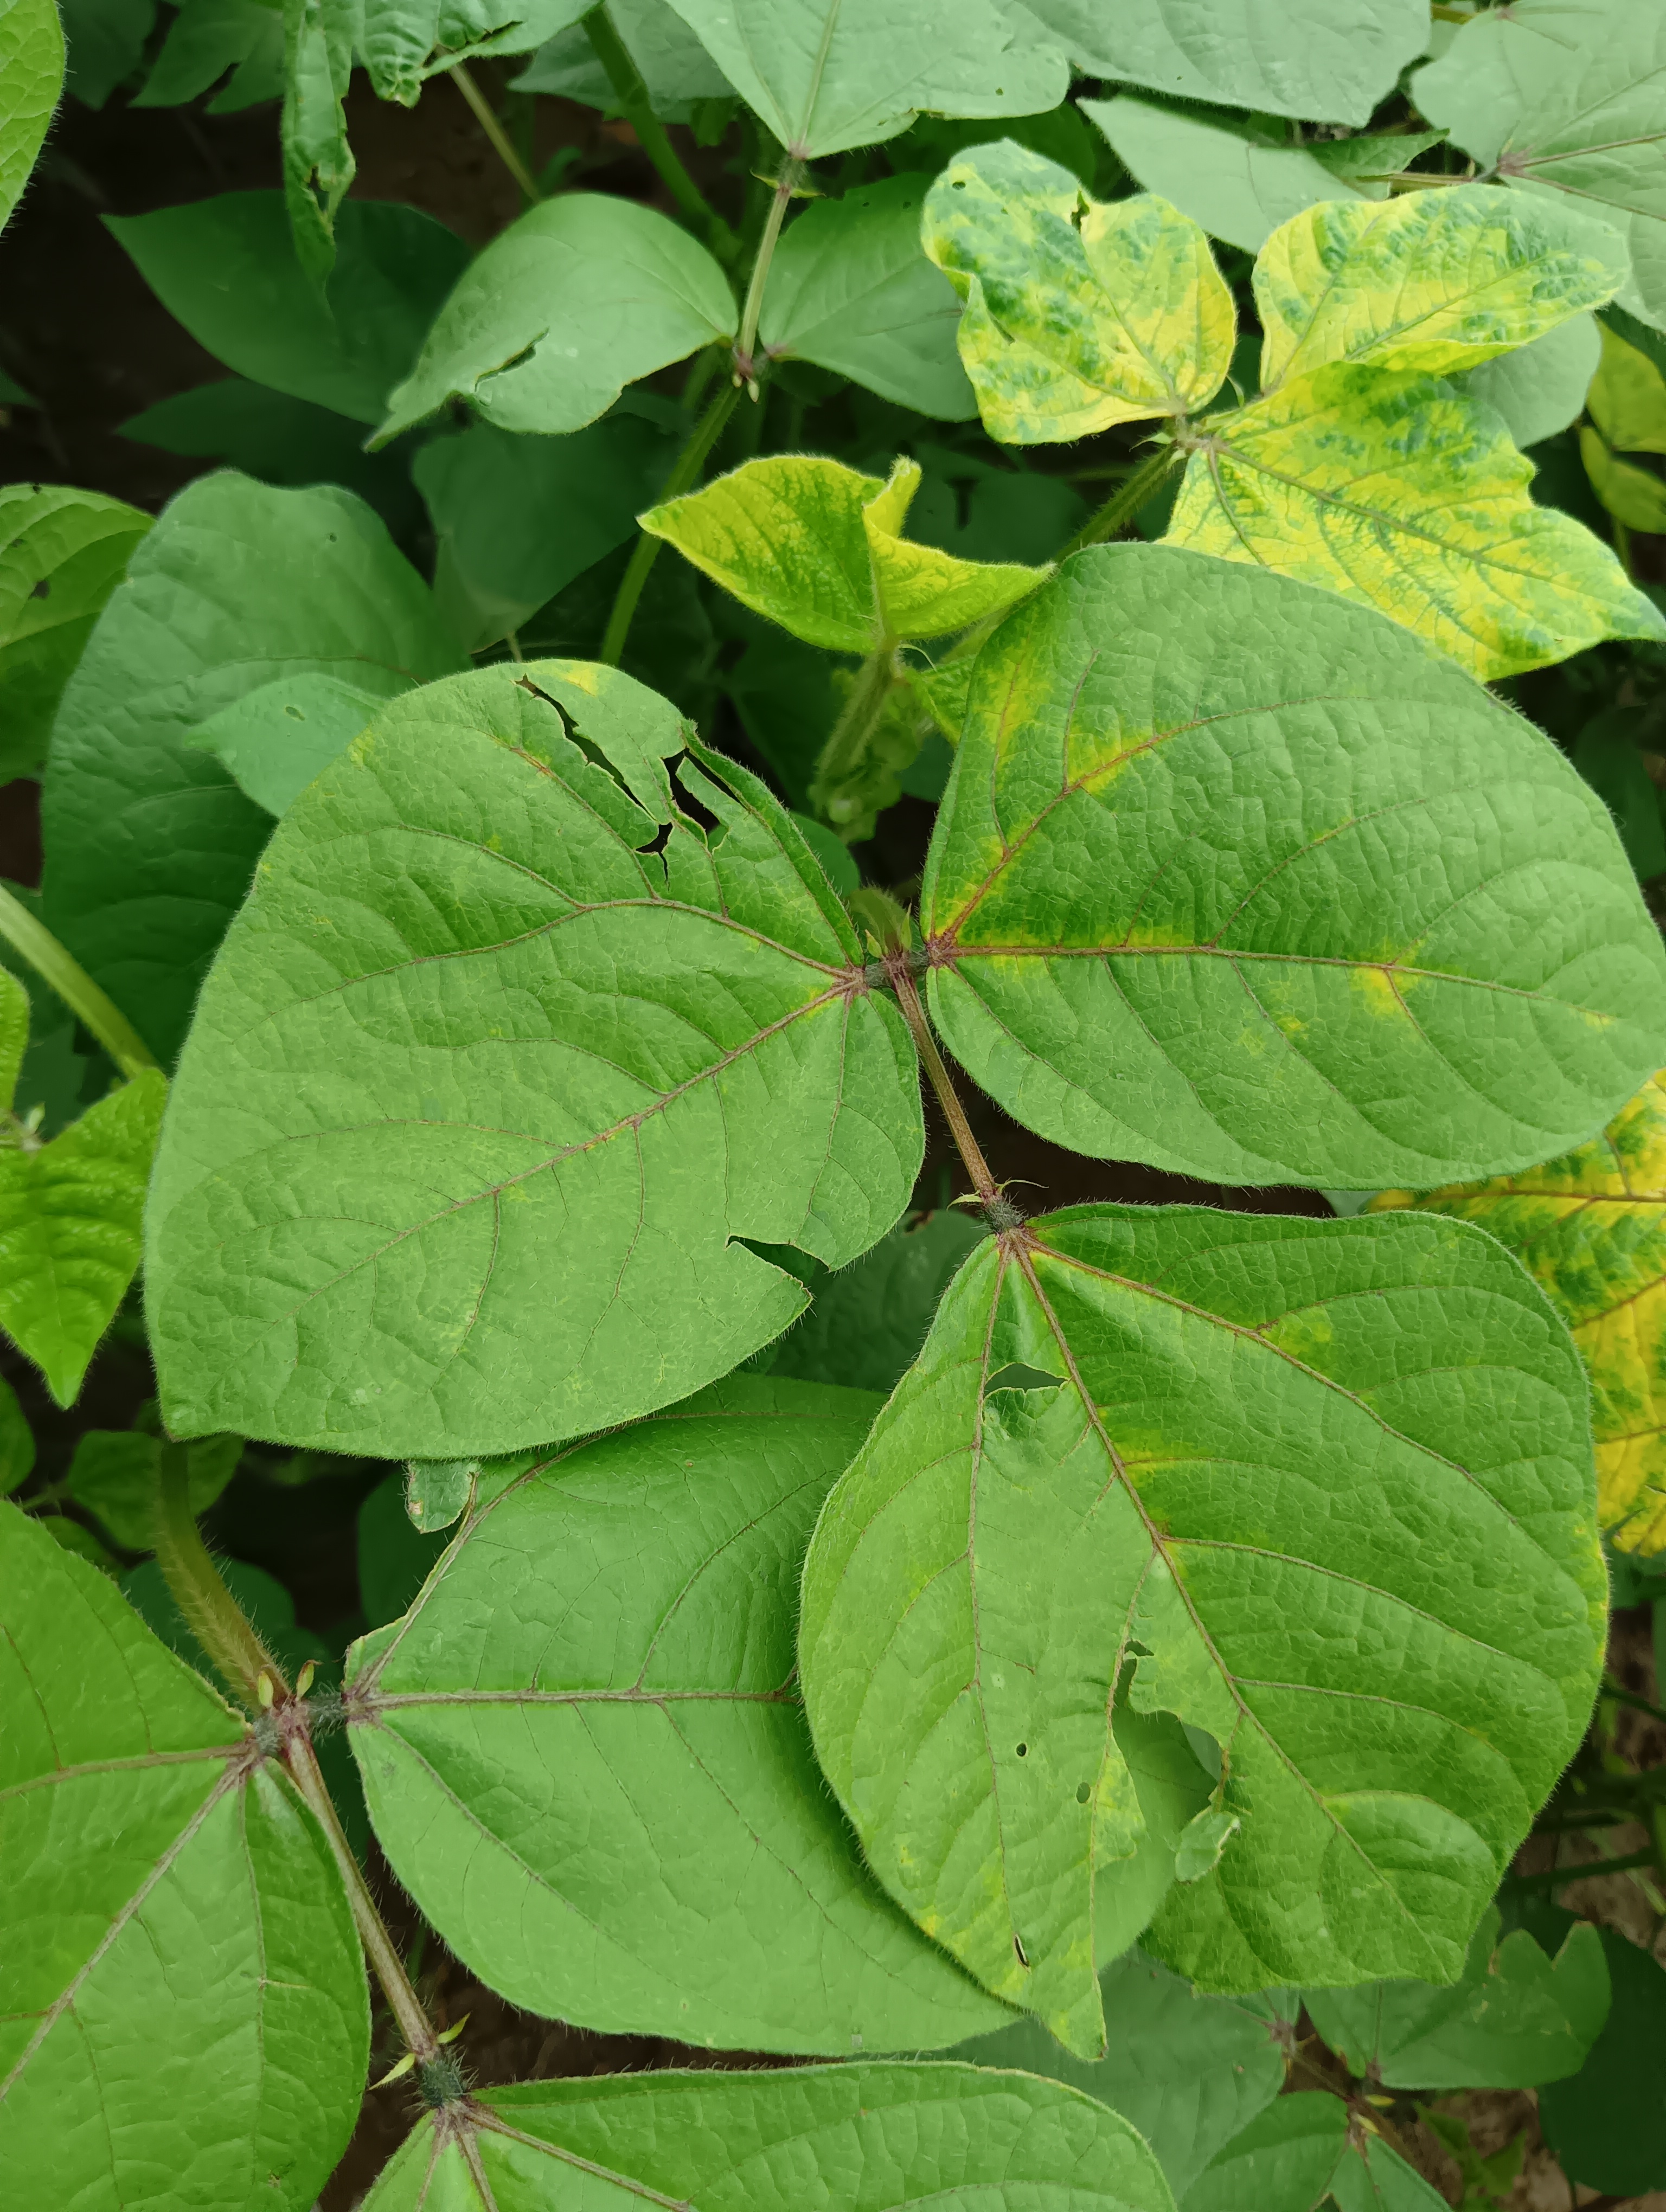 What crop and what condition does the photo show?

mungbean, yellow mosaic
